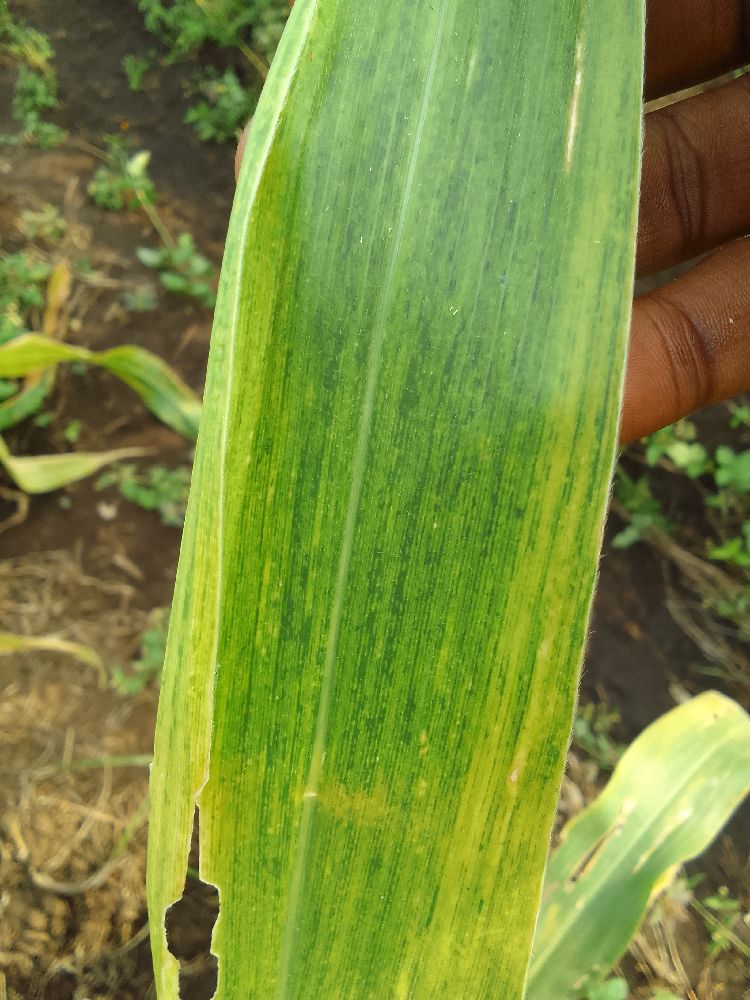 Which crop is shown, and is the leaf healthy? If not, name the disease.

maize, maize lethal necrosis
